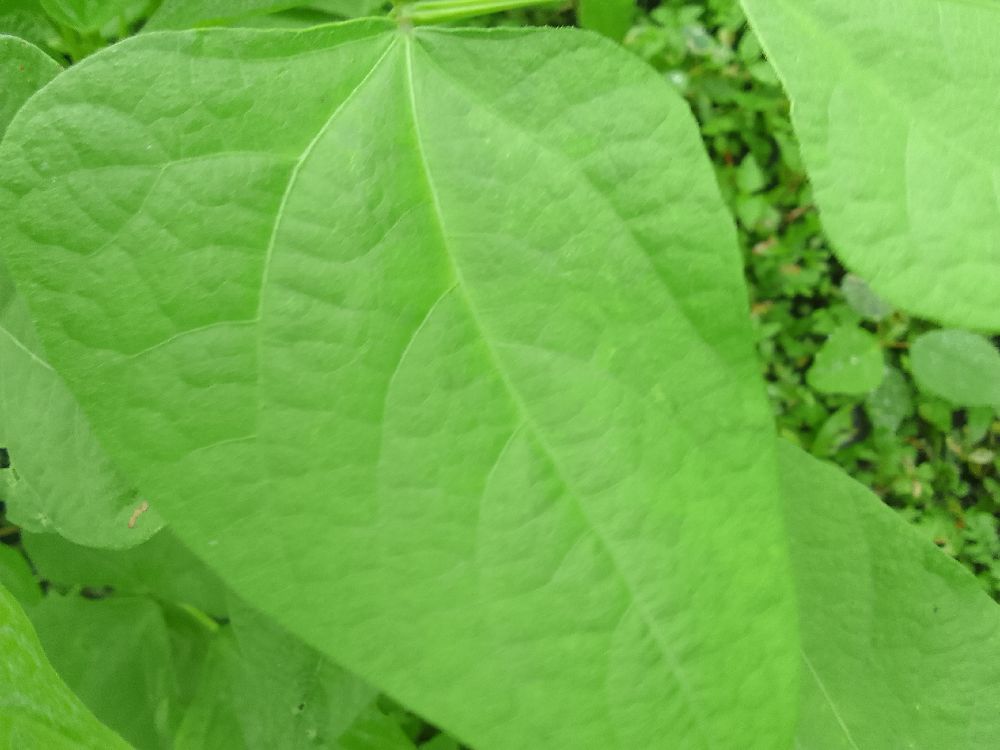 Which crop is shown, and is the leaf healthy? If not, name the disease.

common bean, healthy
